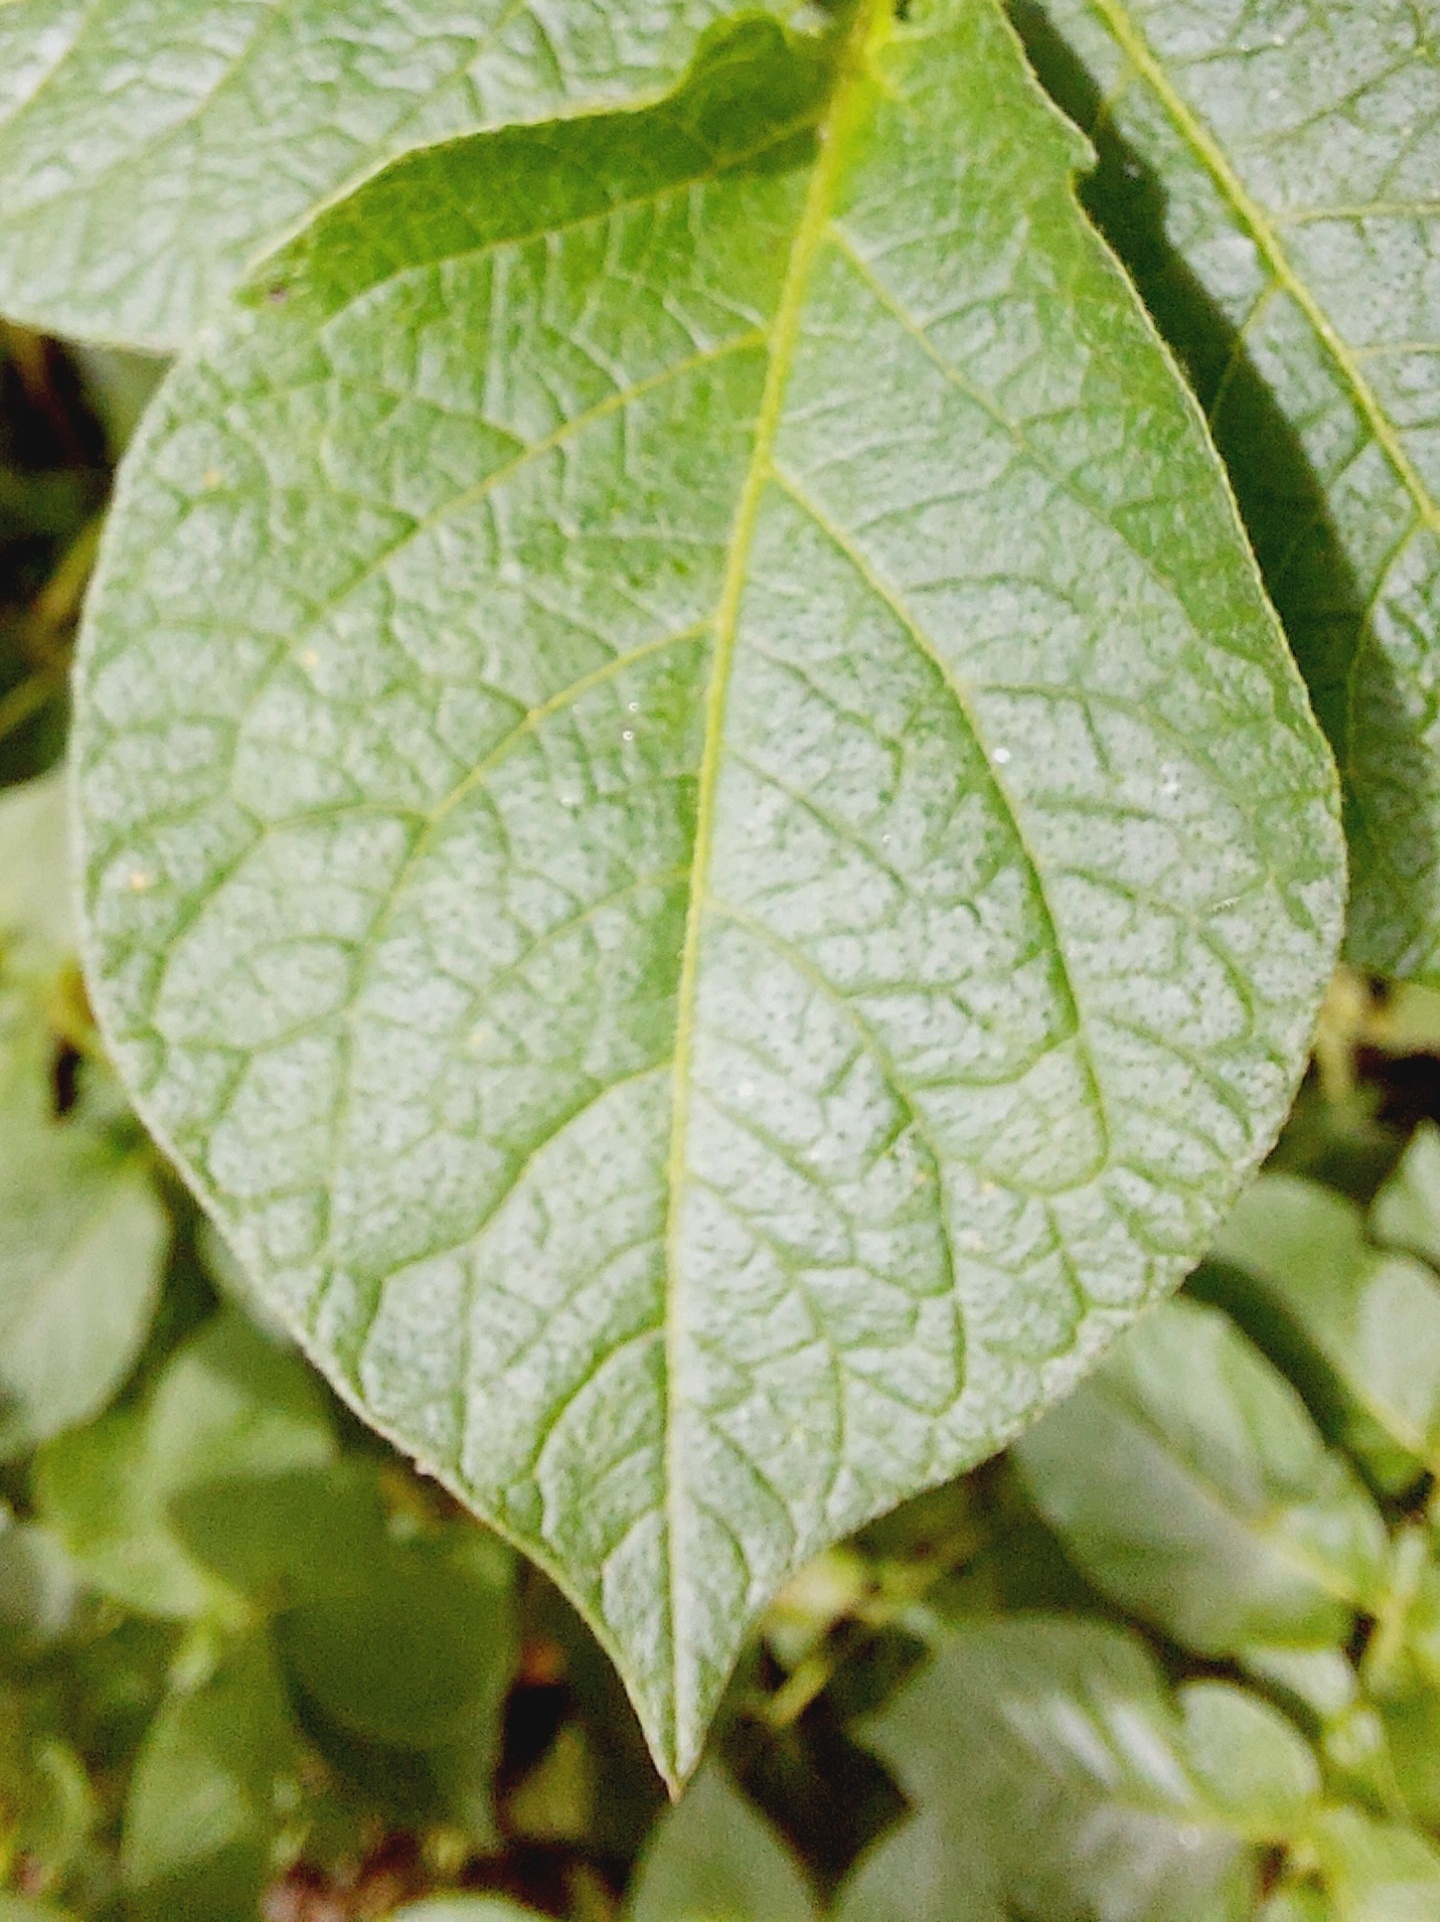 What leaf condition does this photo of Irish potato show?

healthy
